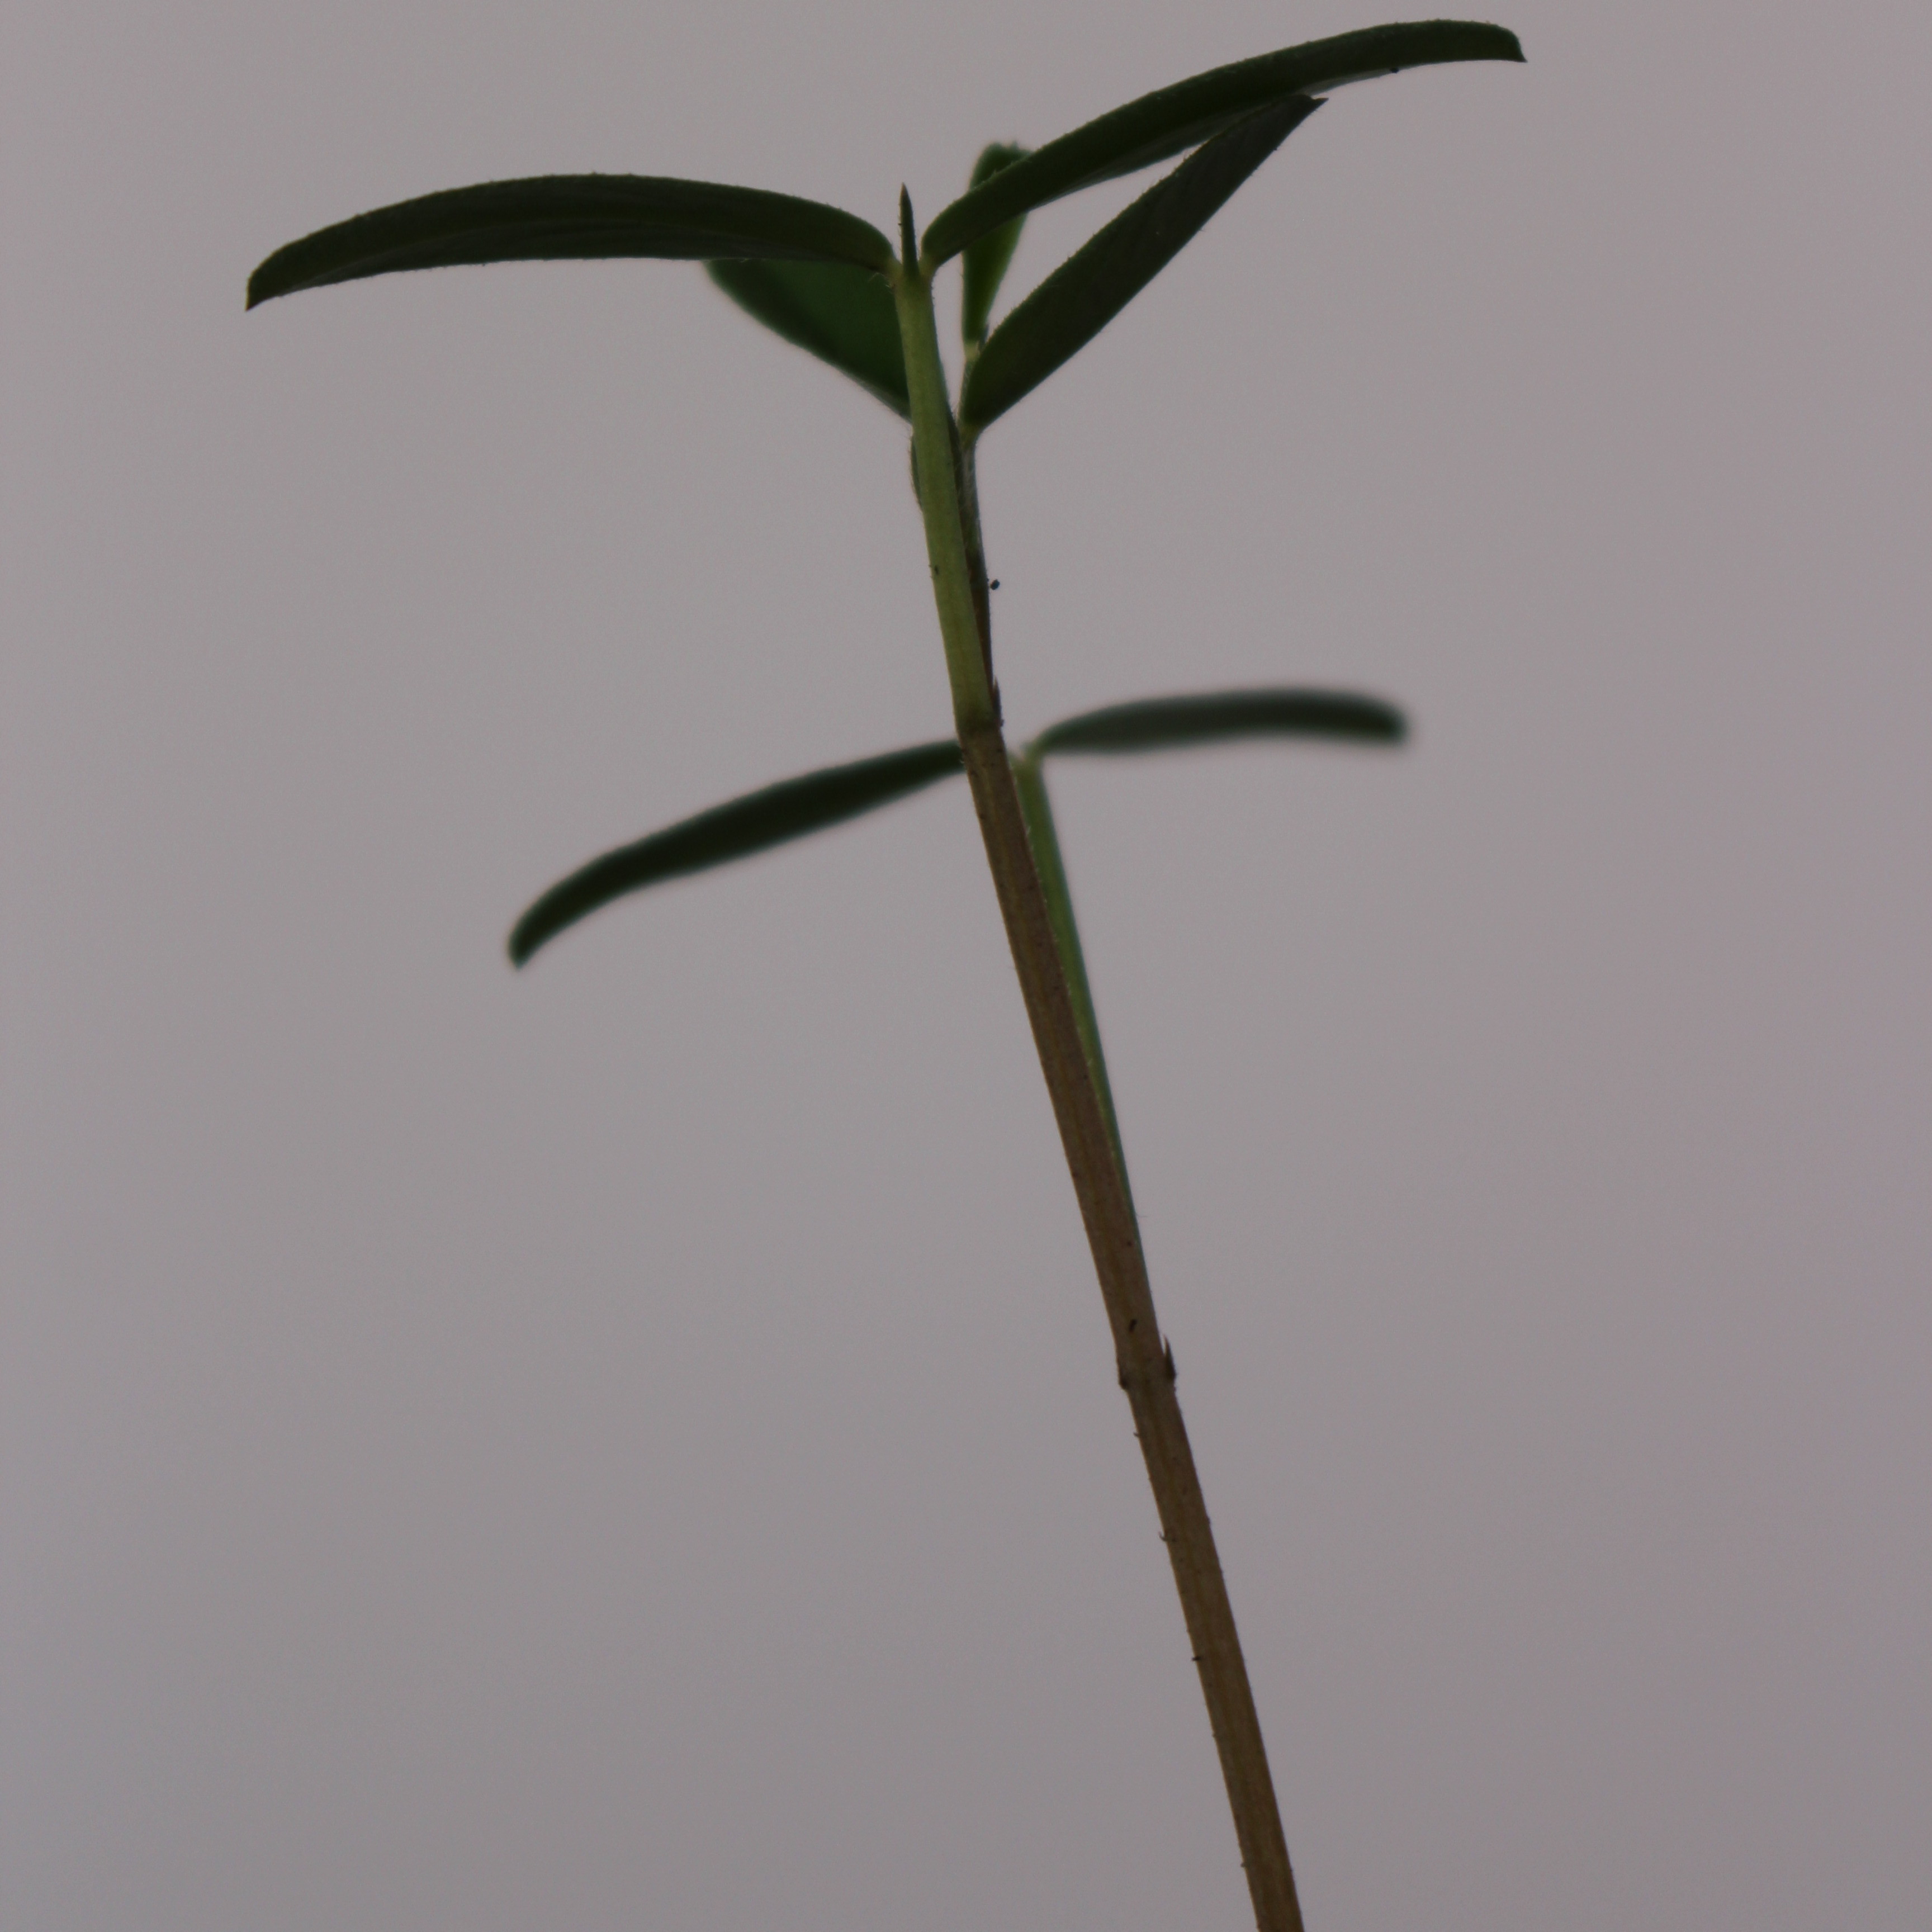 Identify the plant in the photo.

Vicia sativa
